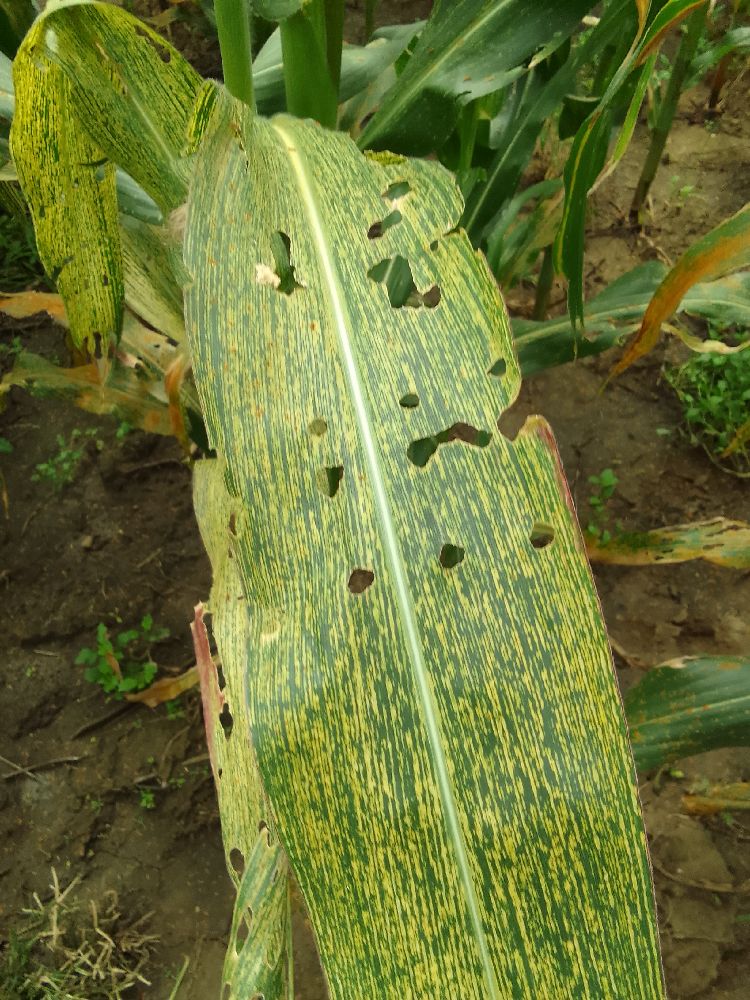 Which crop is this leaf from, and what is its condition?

maize, maize streak virus
